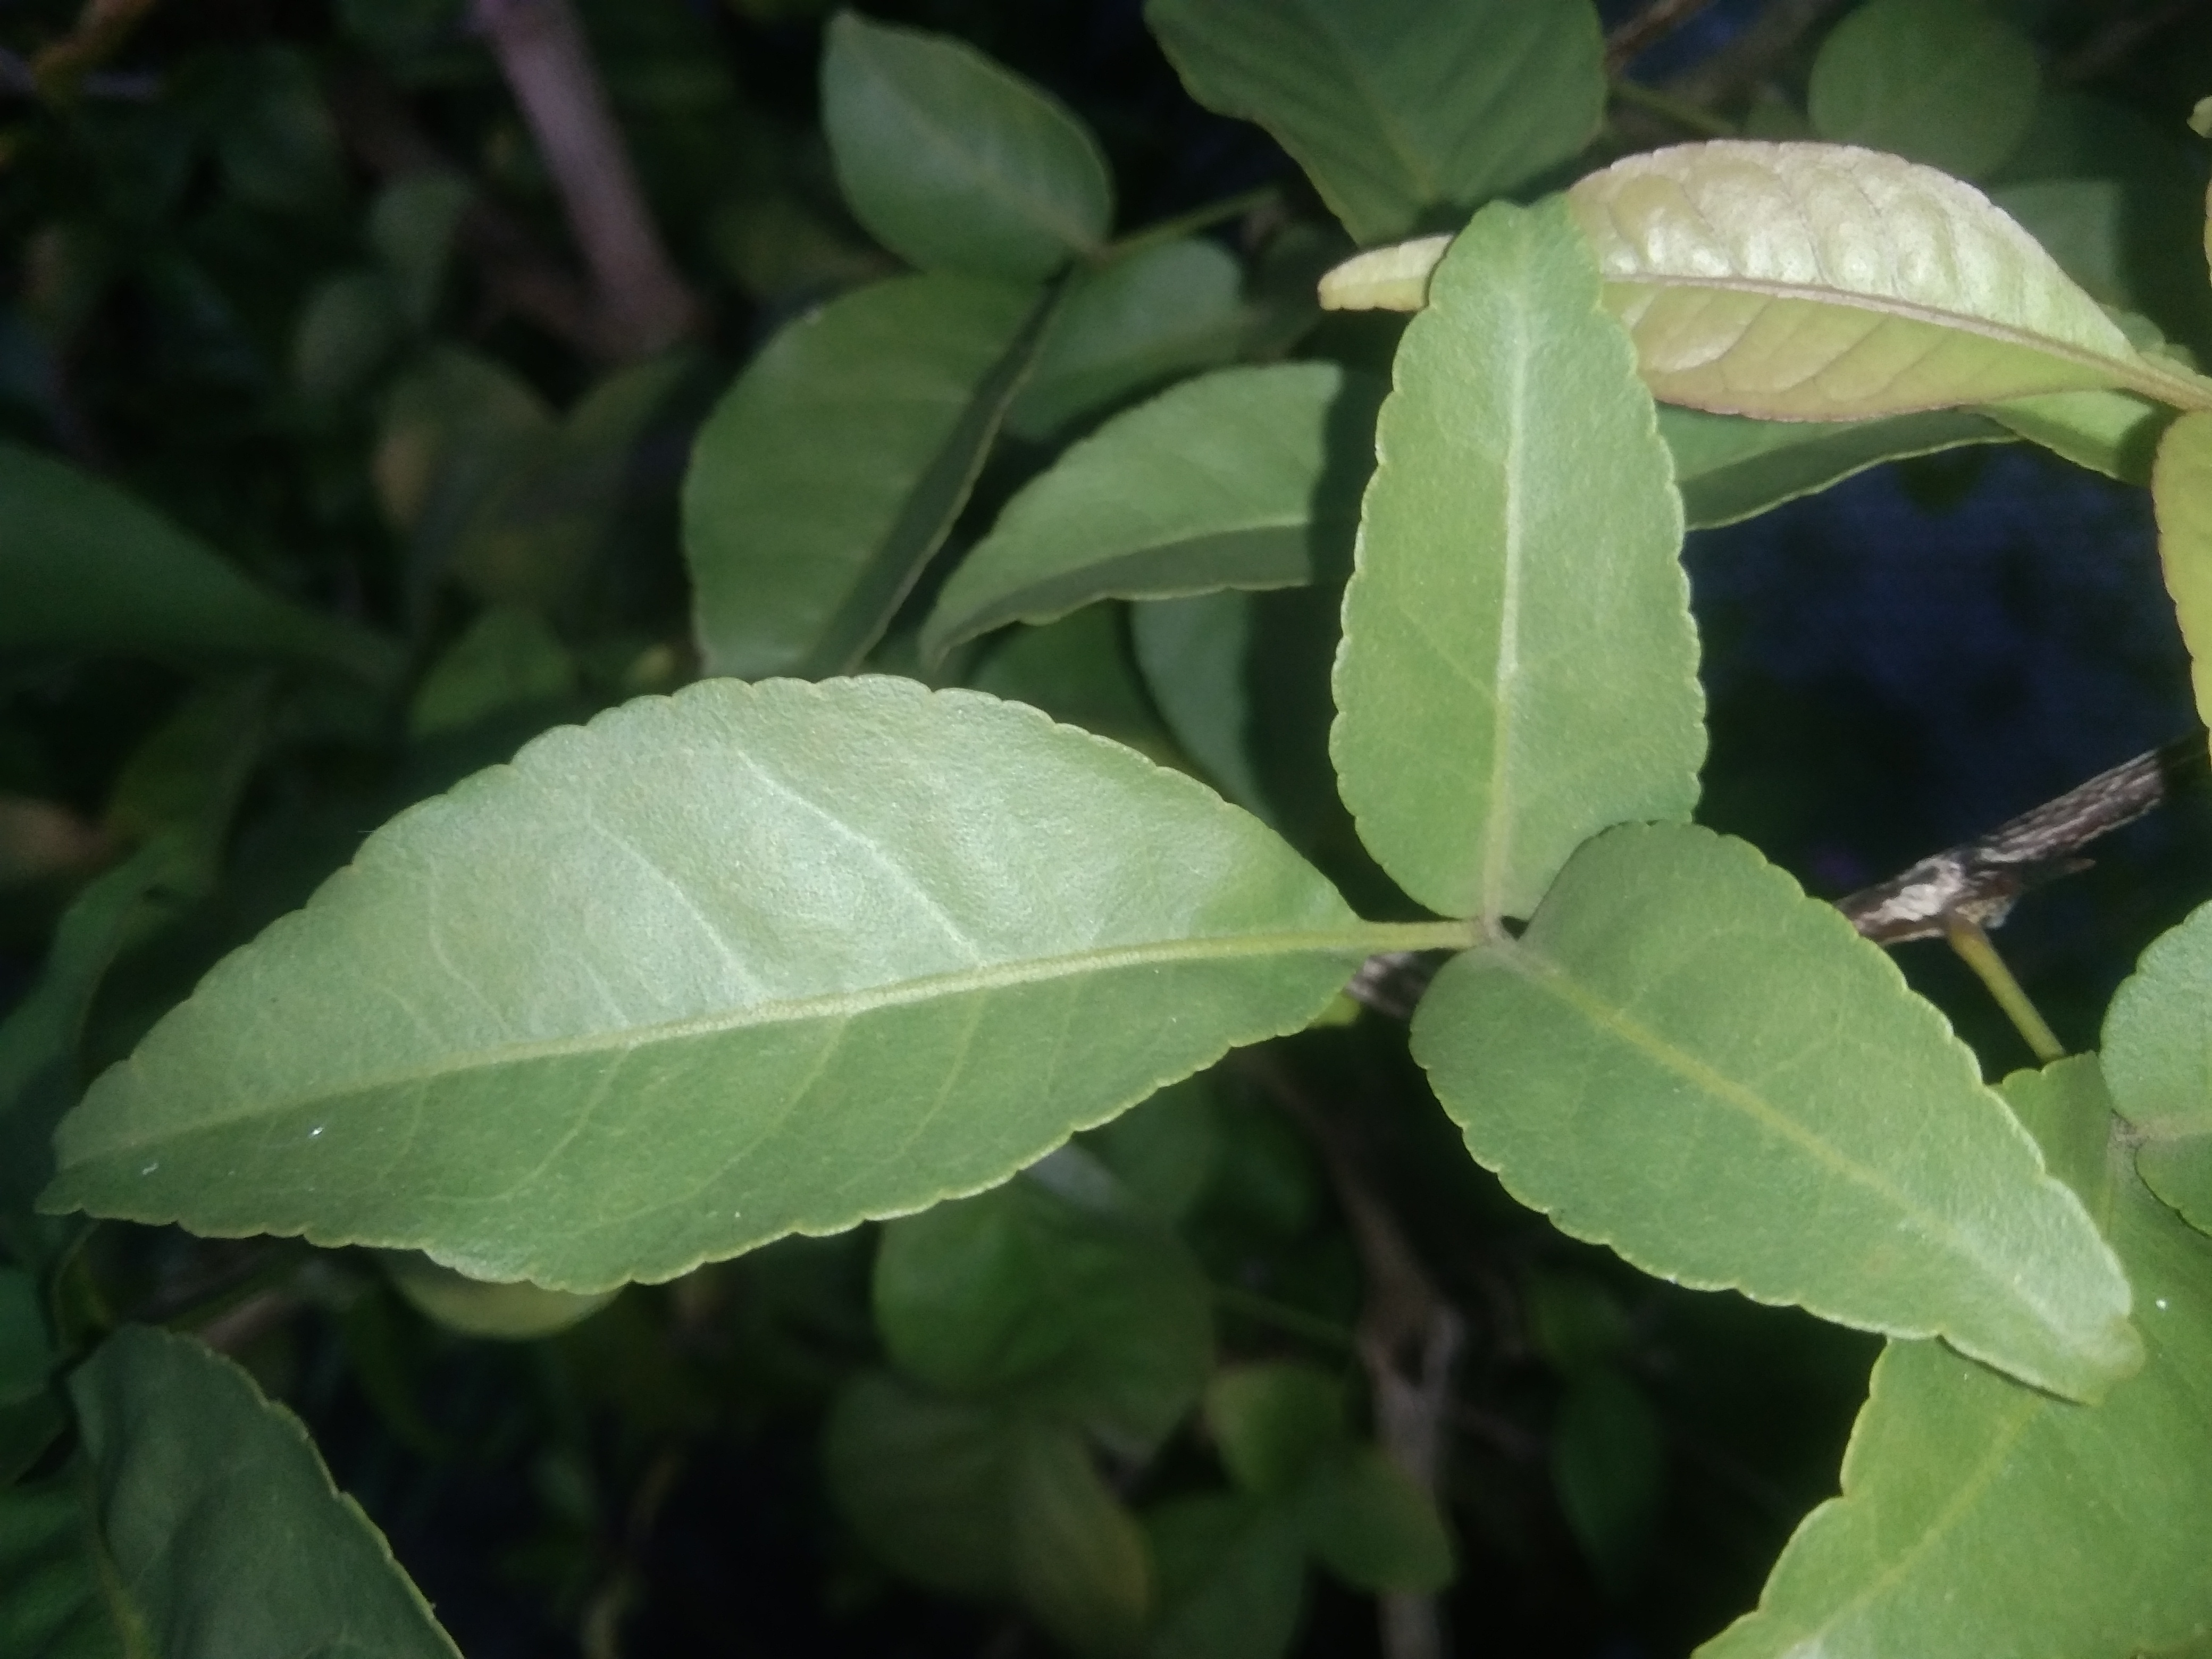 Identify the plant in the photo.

wood apple
